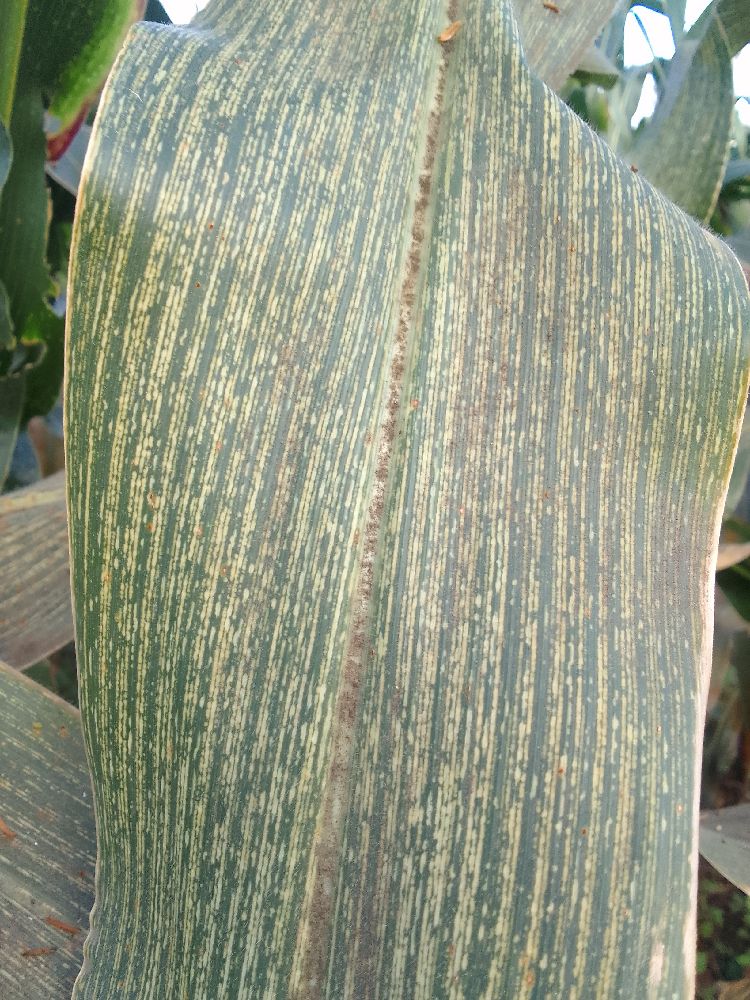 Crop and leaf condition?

maize, maize streak virus
